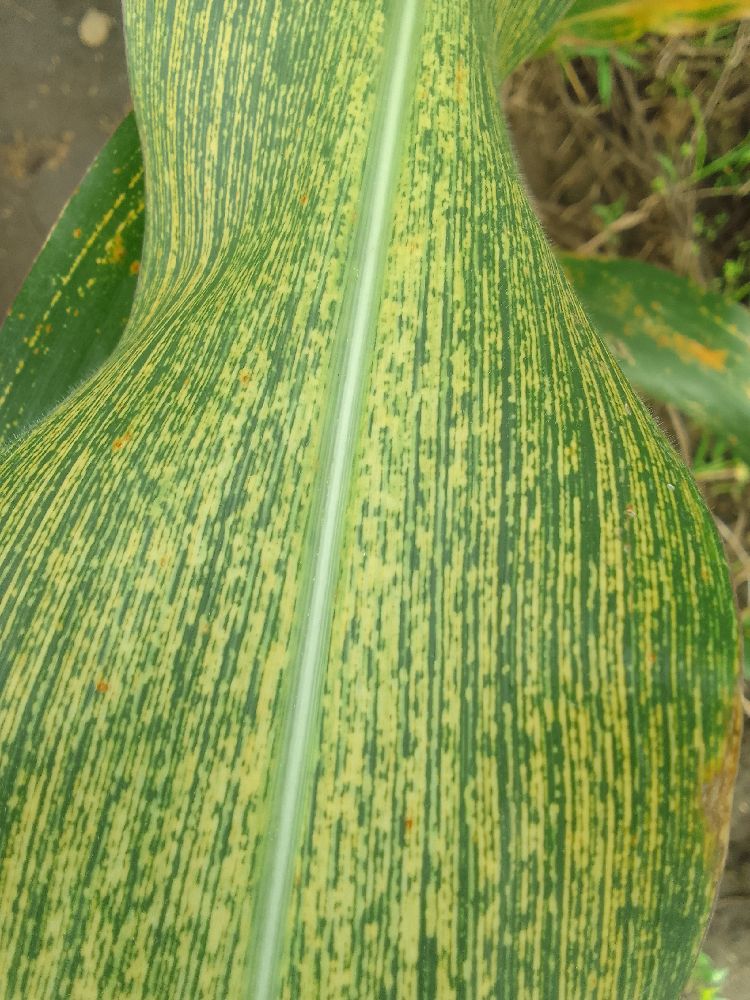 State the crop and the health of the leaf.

maize, maize streak virus
